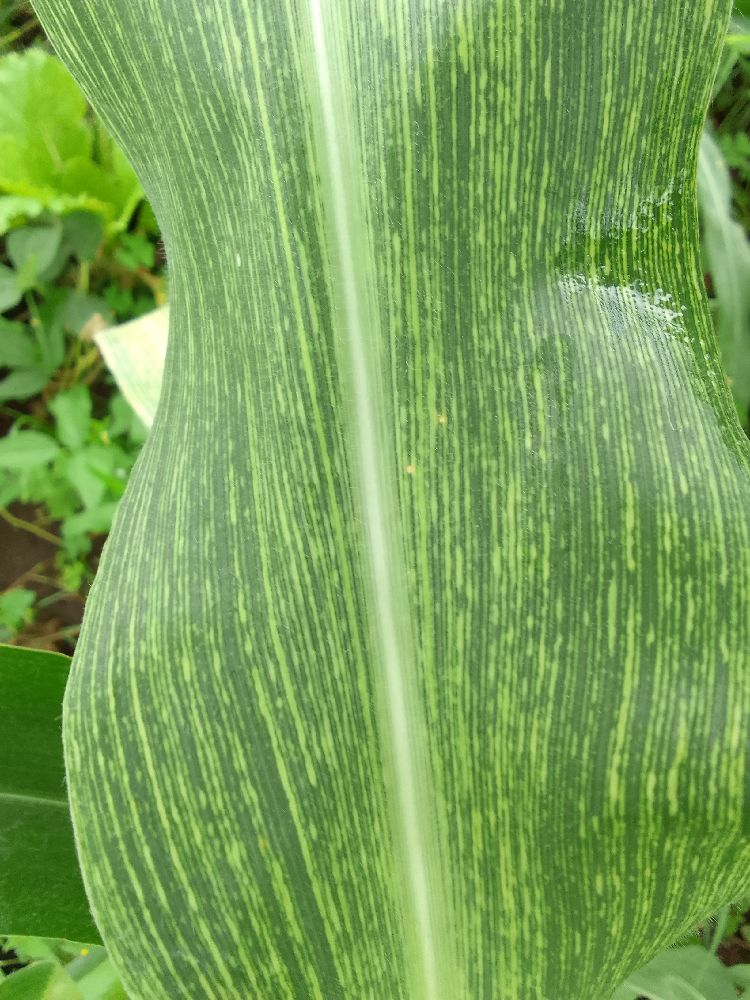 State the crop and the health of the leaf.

maize, maize streak virus
